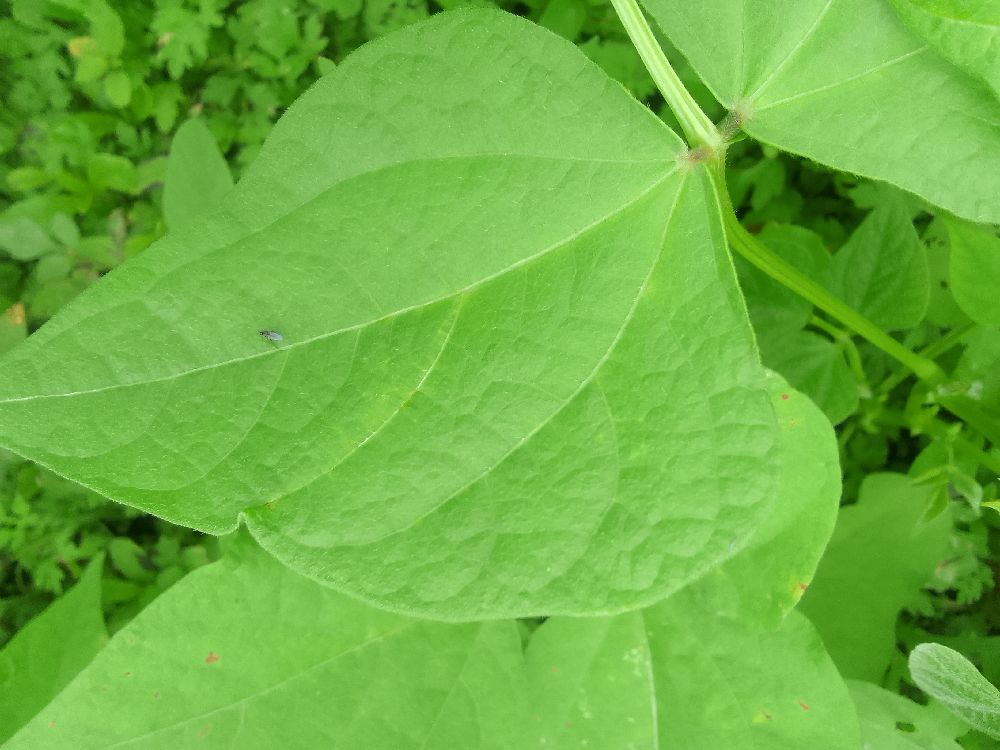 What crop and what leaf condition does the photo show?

common bean, healthy
